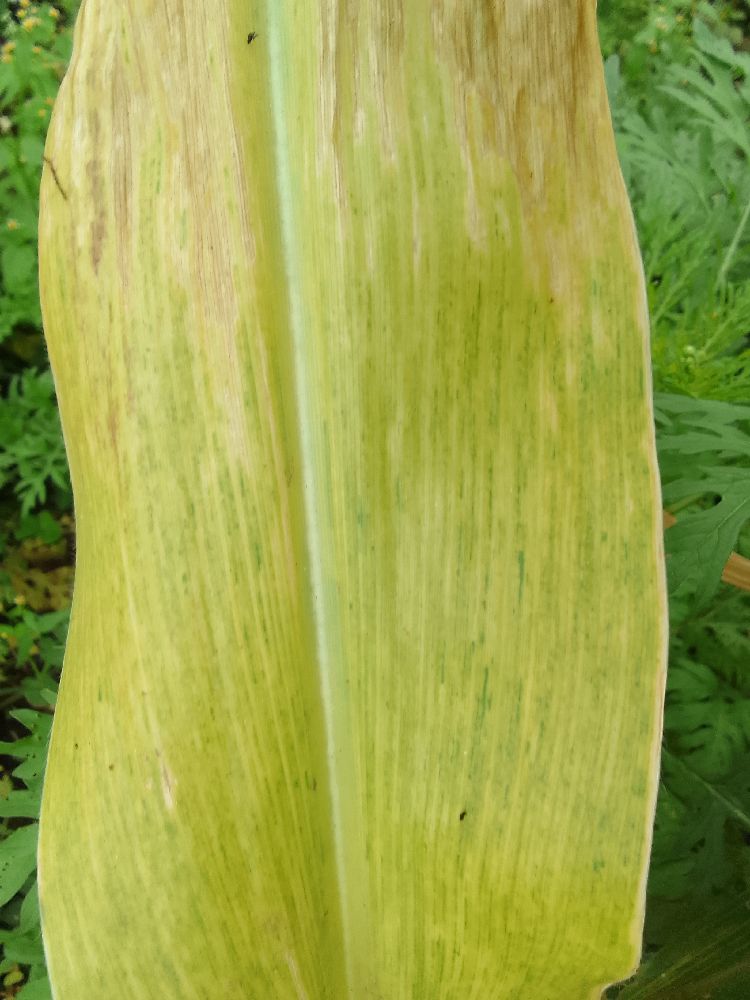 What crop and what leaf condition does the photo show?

maize, maize lethal necrosis
